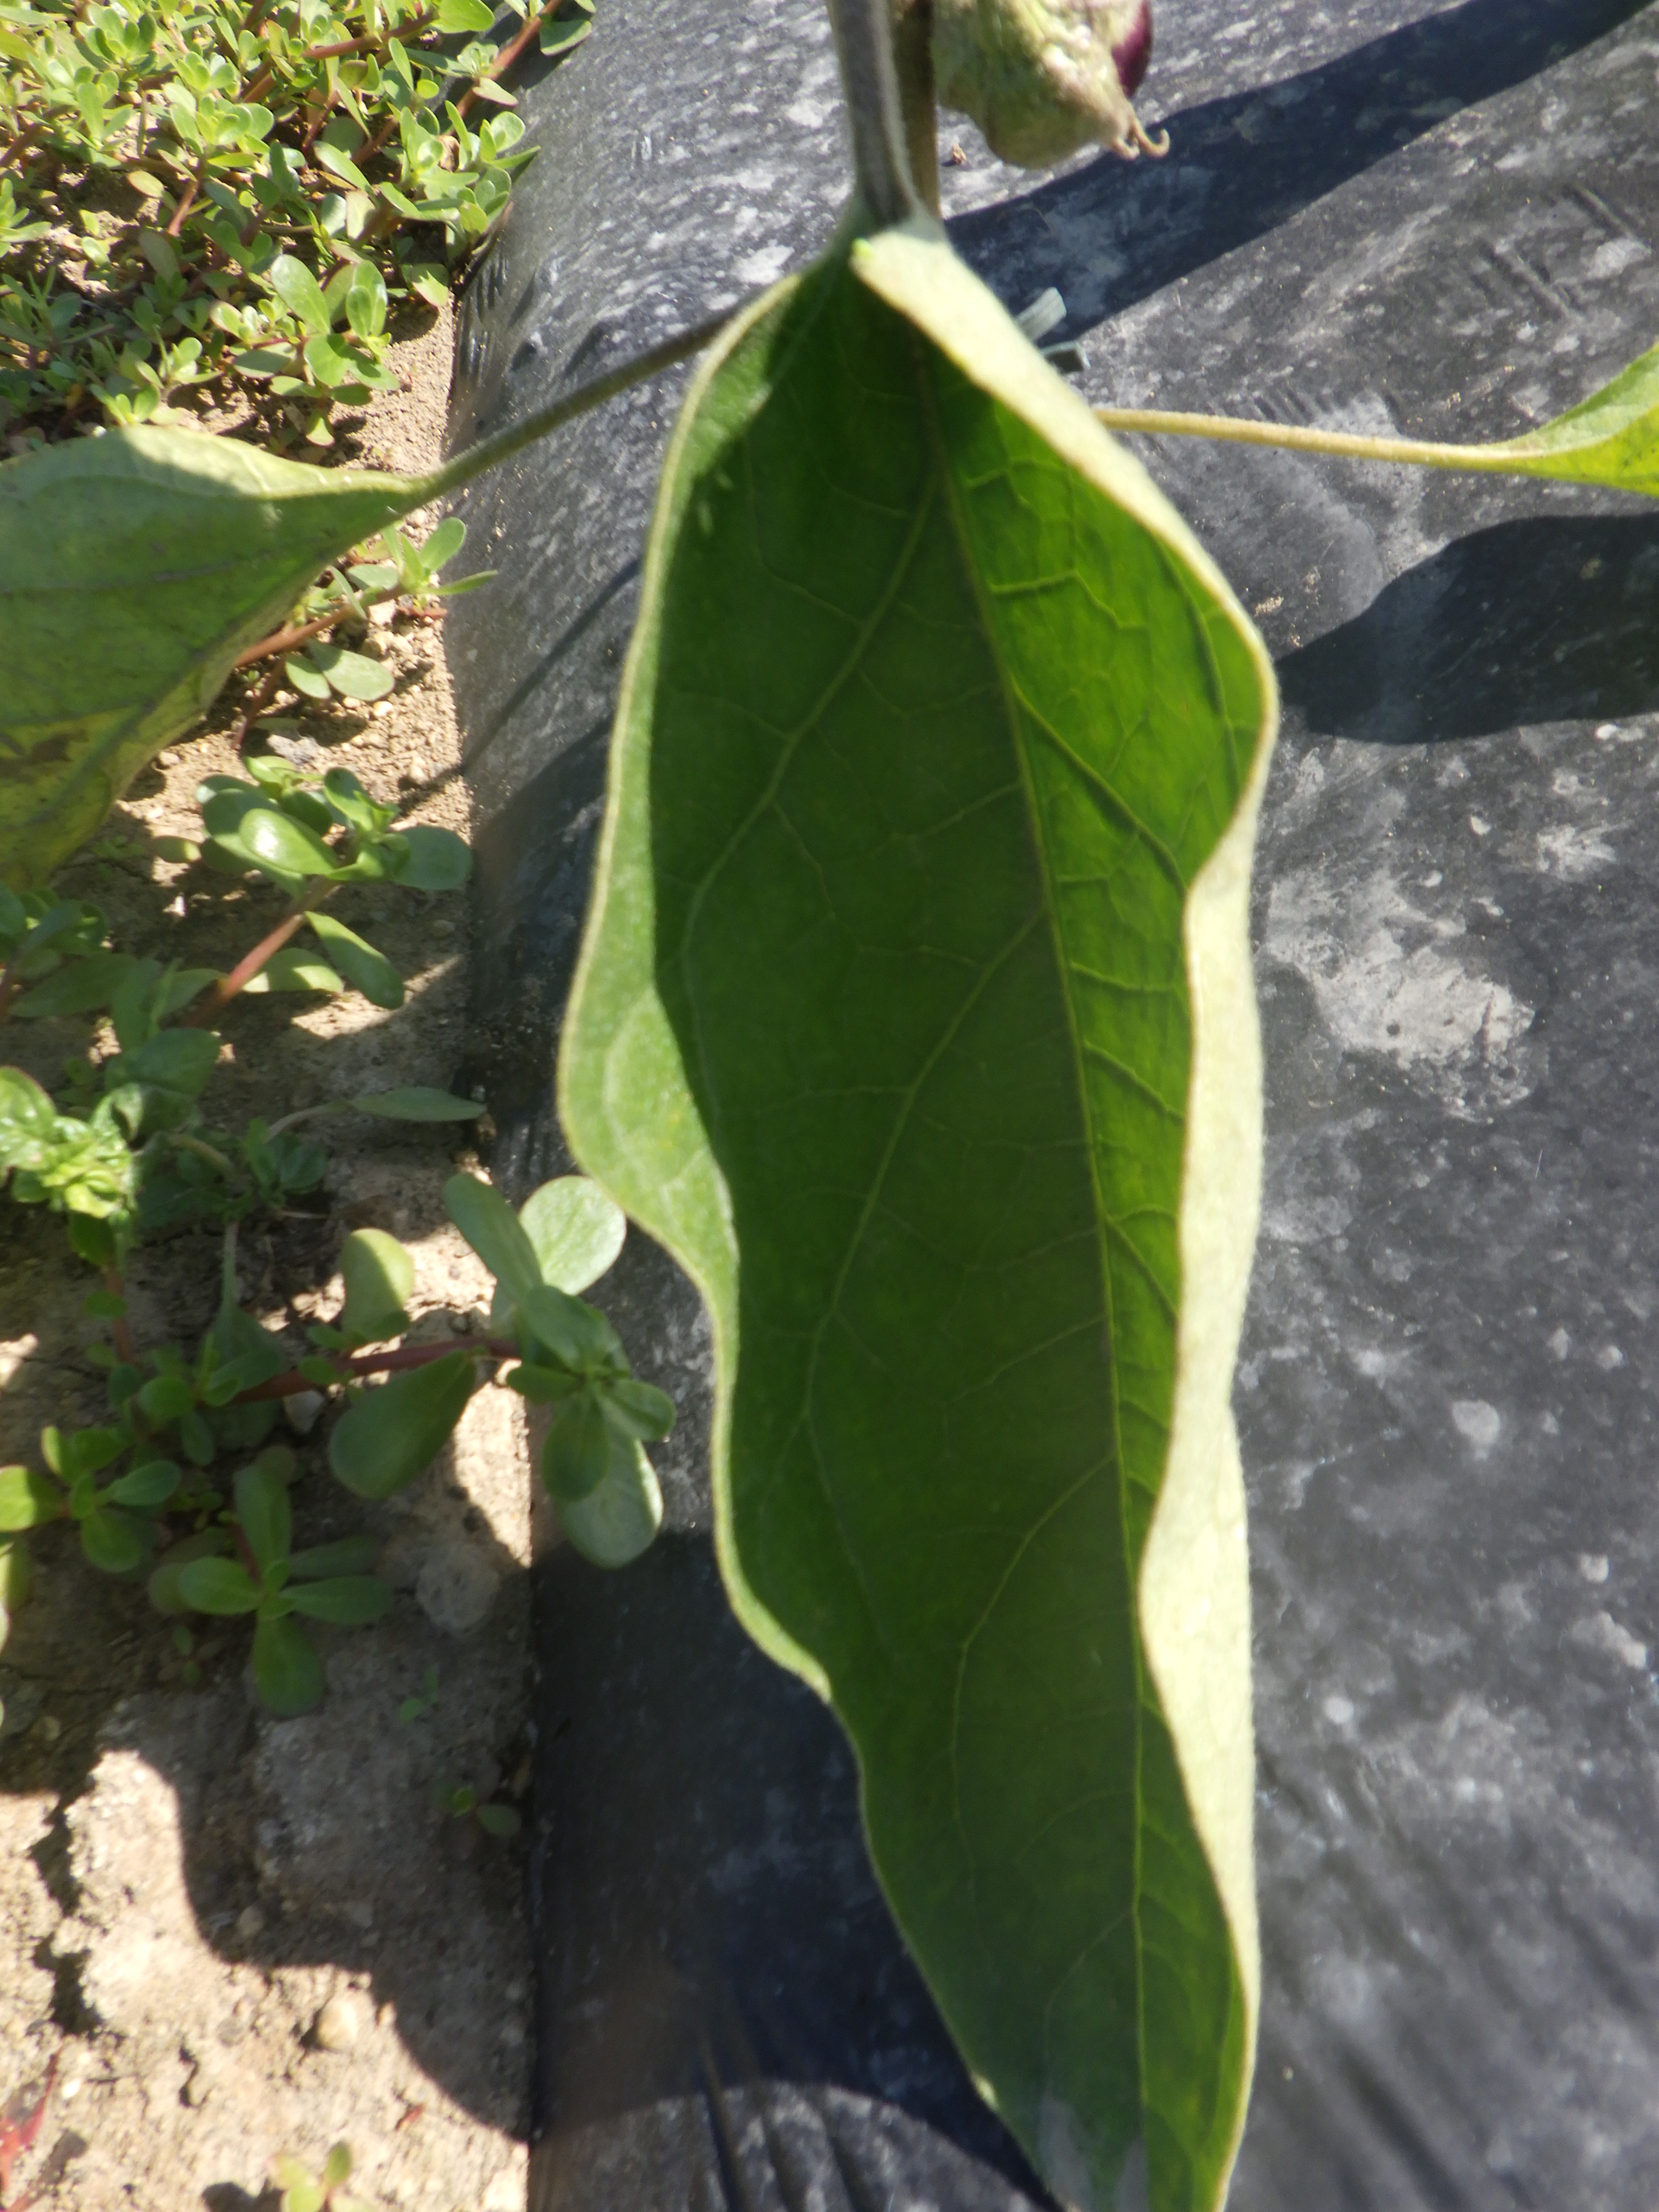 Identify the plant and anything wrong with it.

aubergine, aphids
